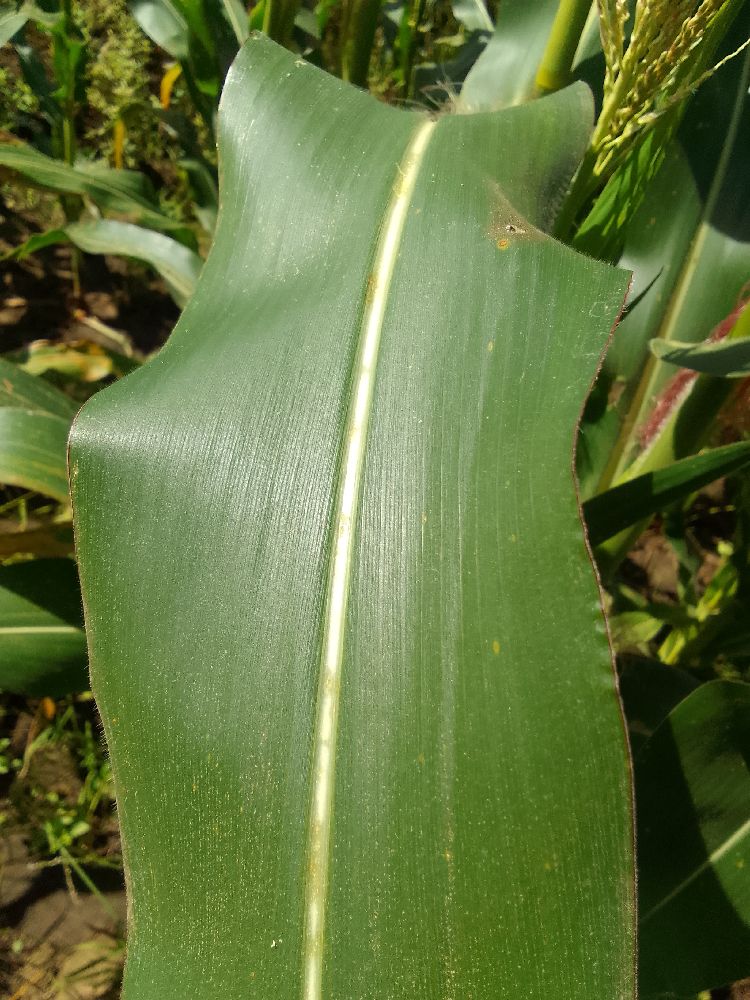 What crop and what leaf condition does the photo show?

maize, healthy
